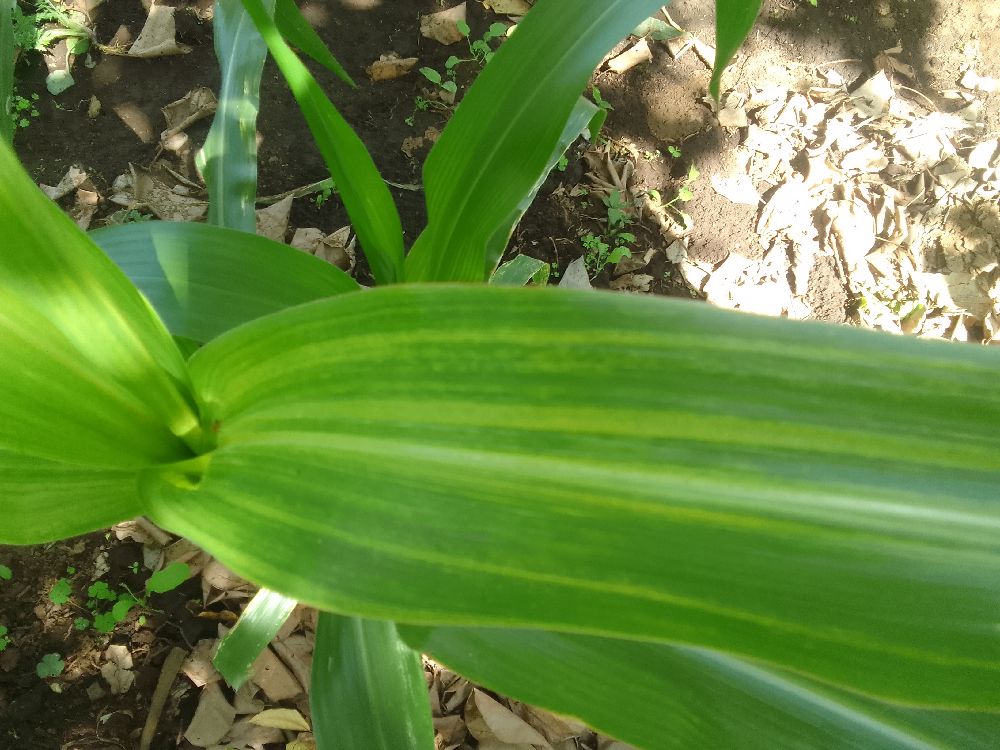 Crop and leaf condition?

maize, maize lethal necrosis
